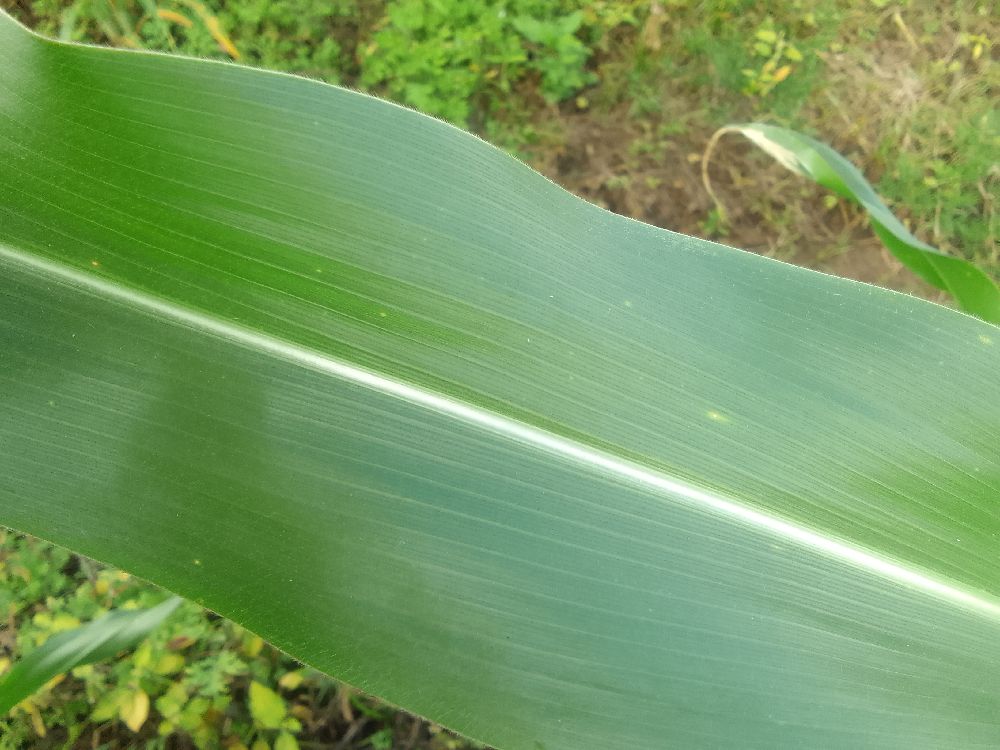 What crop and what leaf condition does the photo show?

maize, healthy
